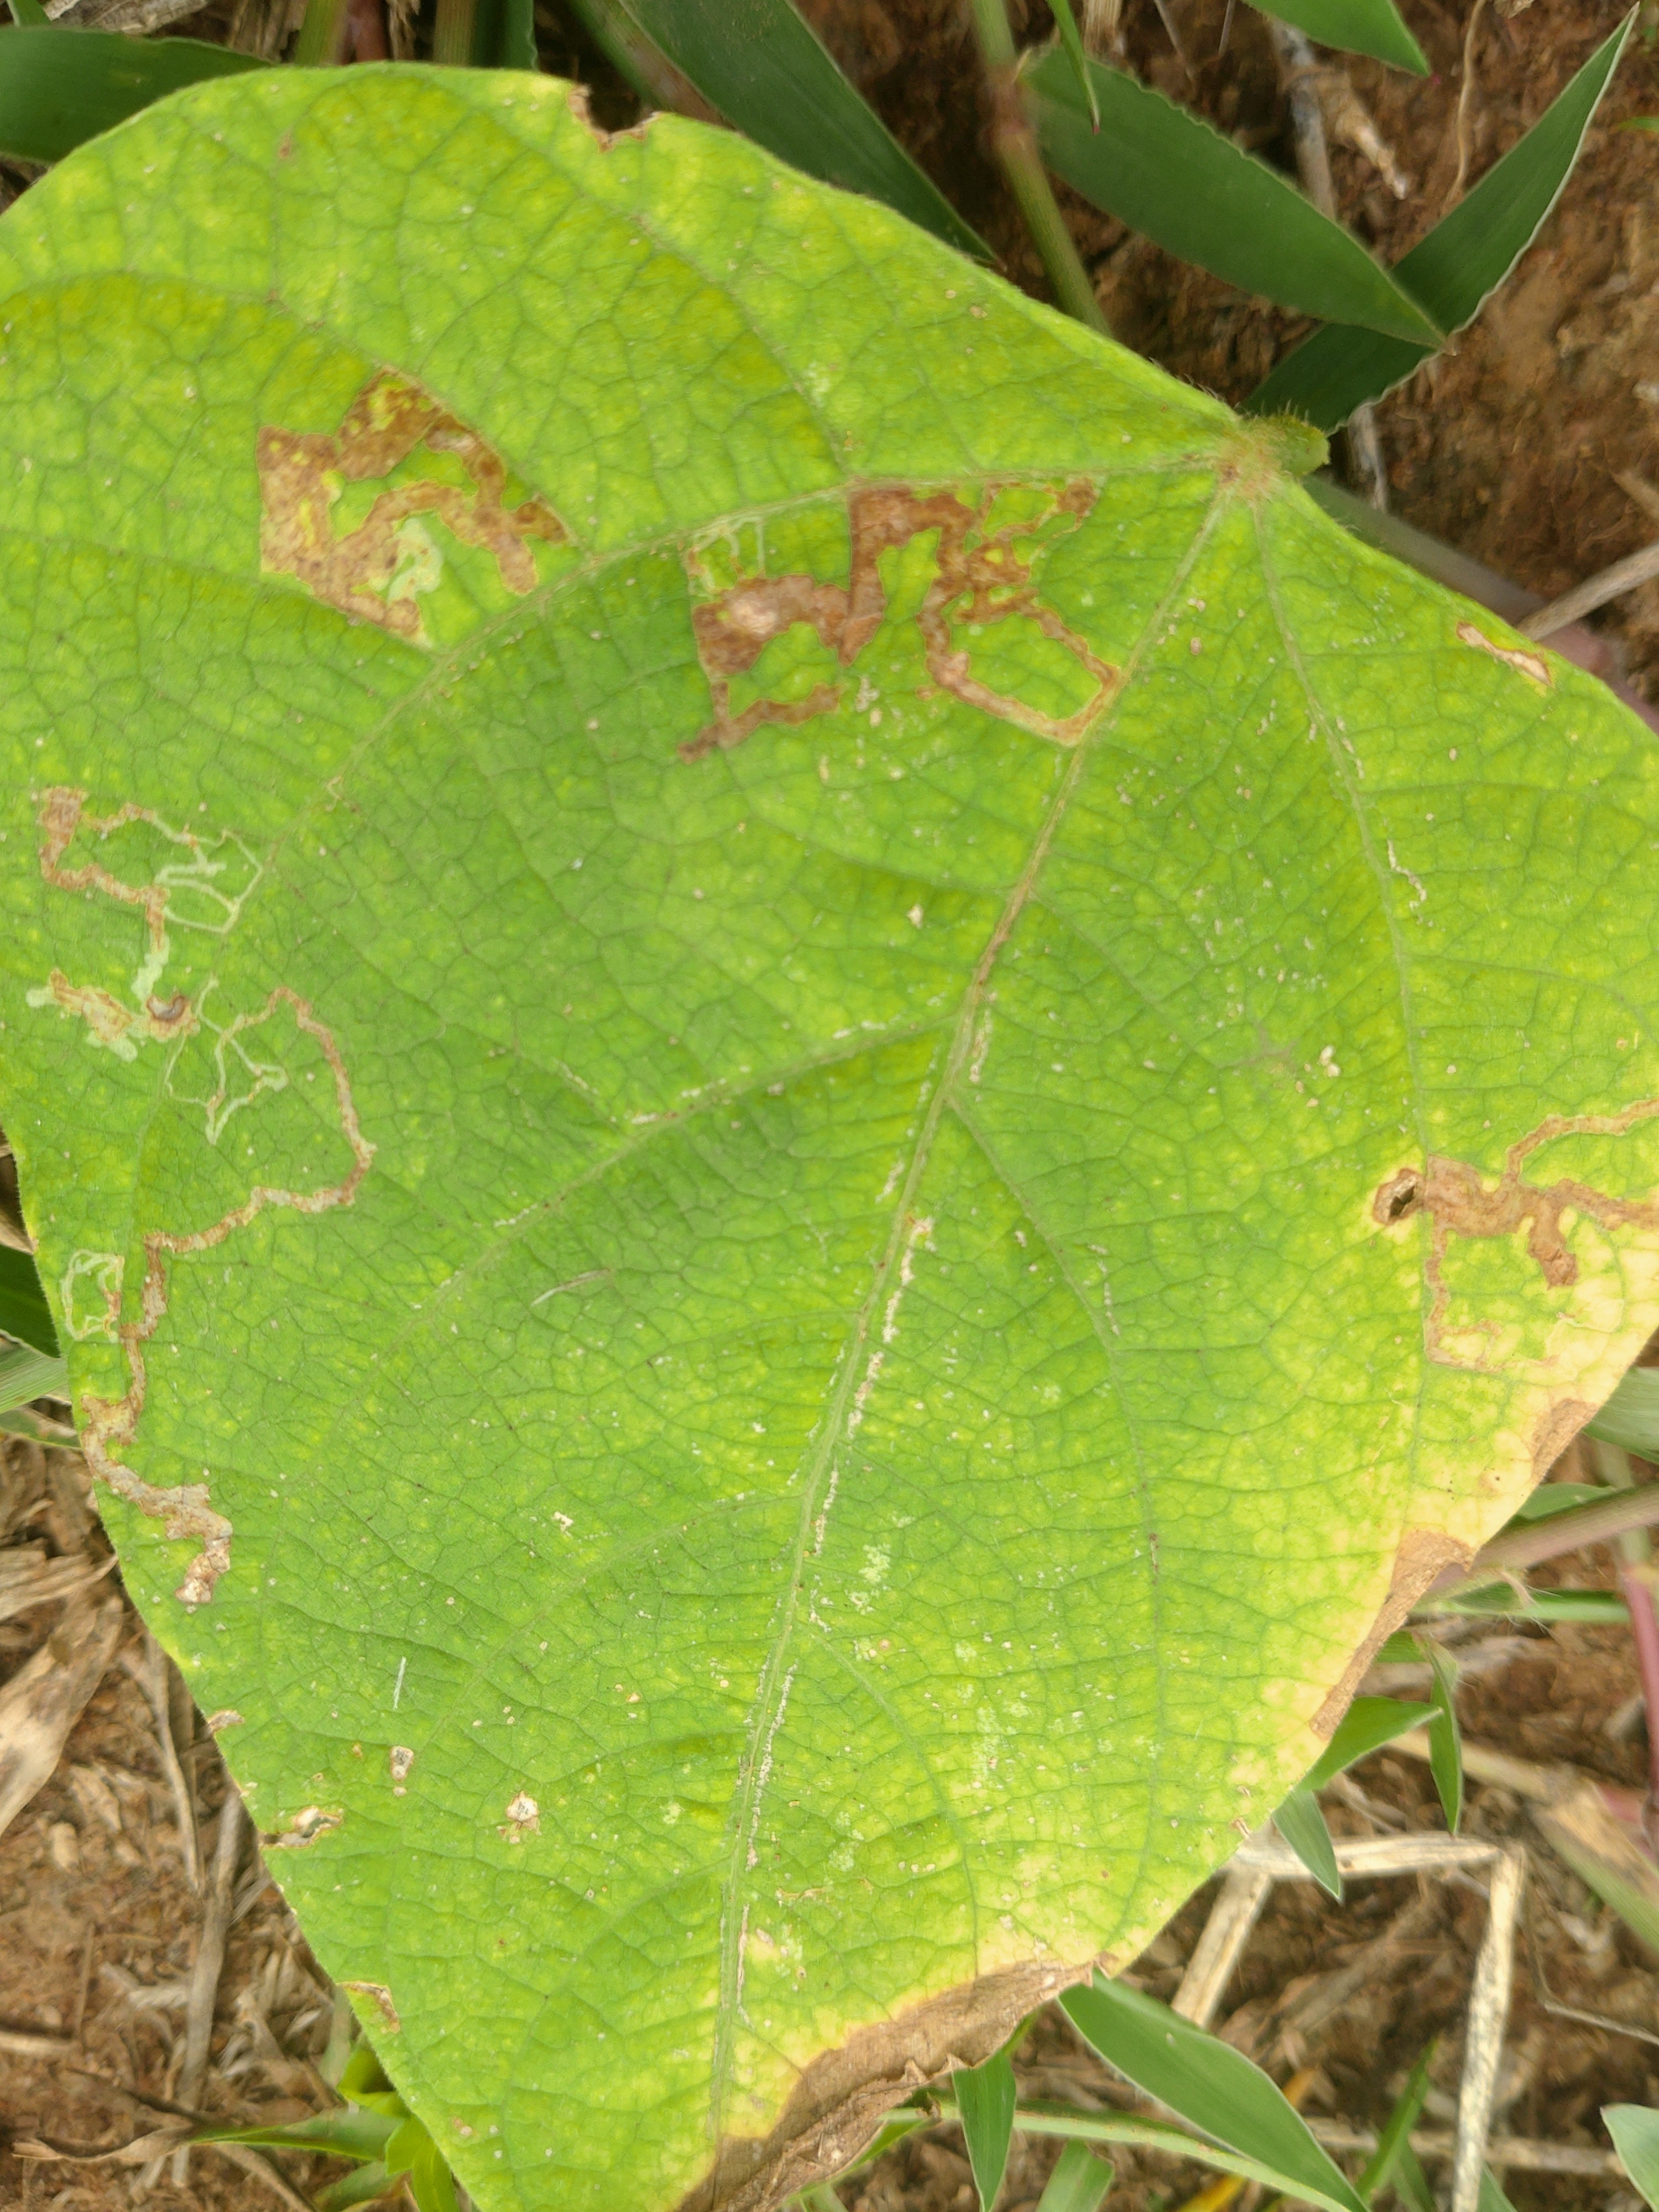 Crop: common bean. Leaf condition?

rust
